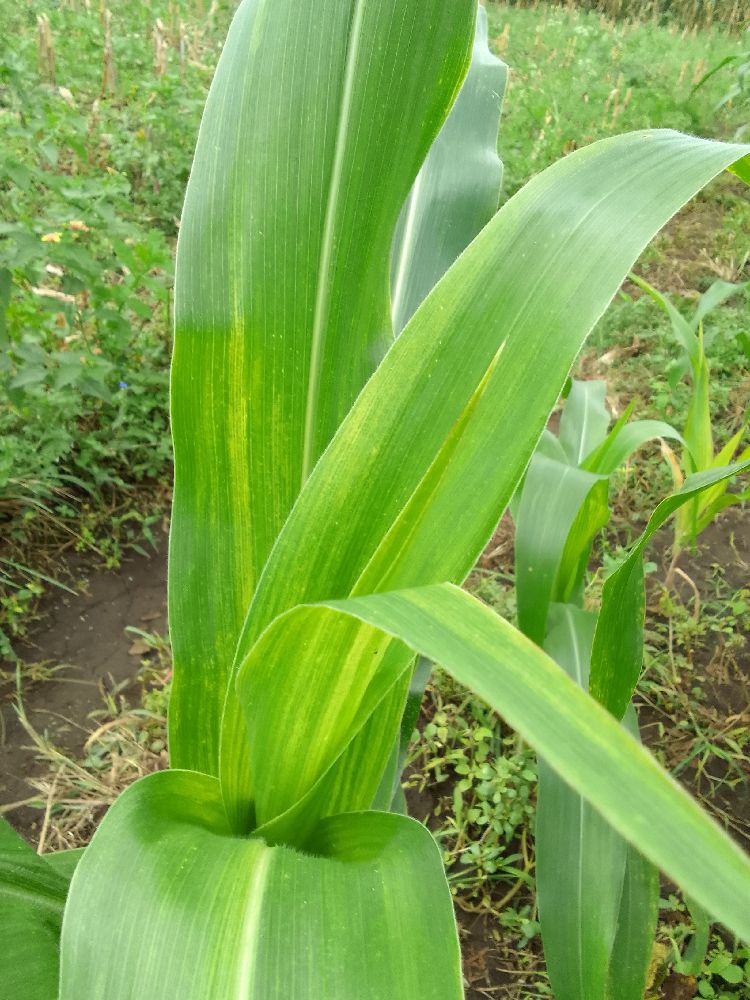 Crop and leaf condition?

maize, maize lethal necrosis
